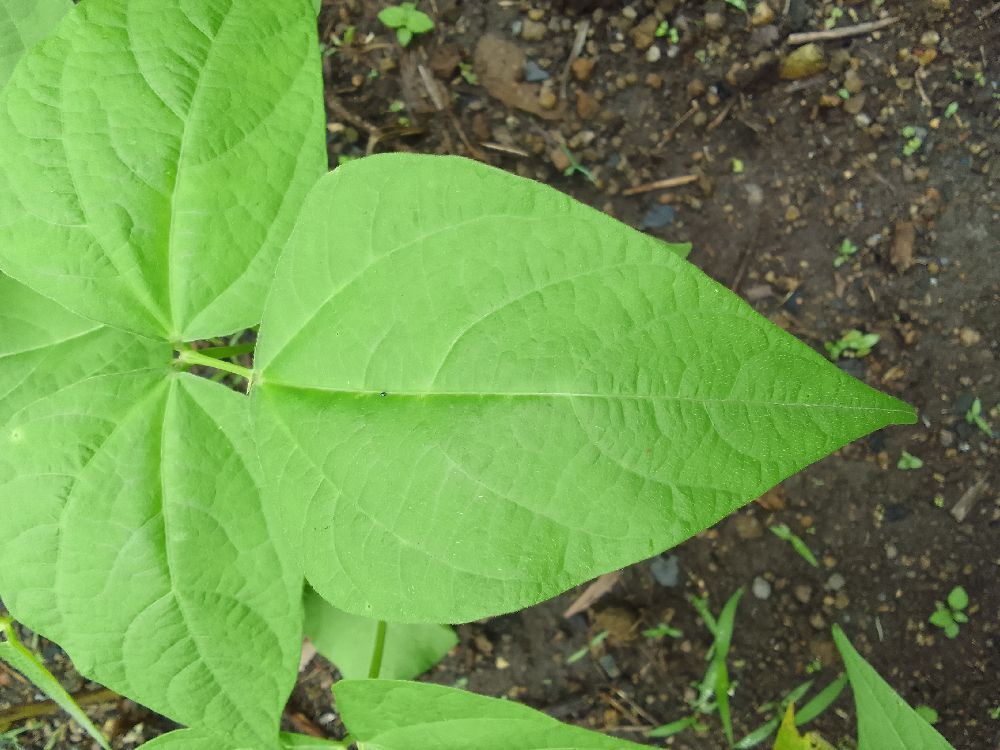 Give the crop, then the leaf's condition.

common bean, healthy
